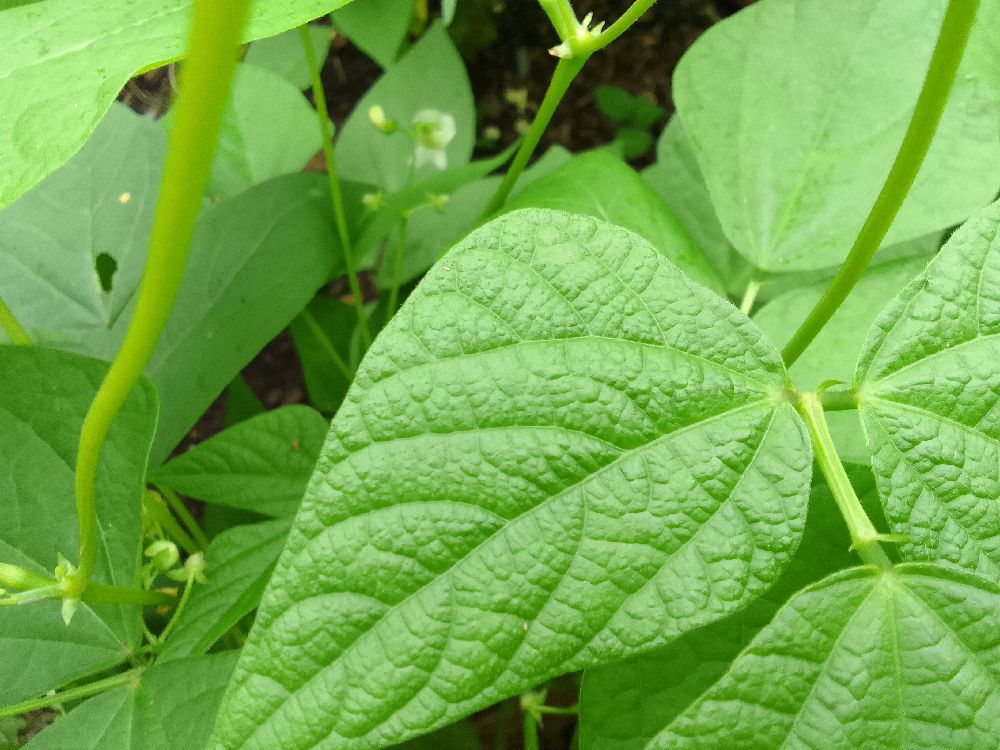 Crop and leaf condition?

common bean, healthy
